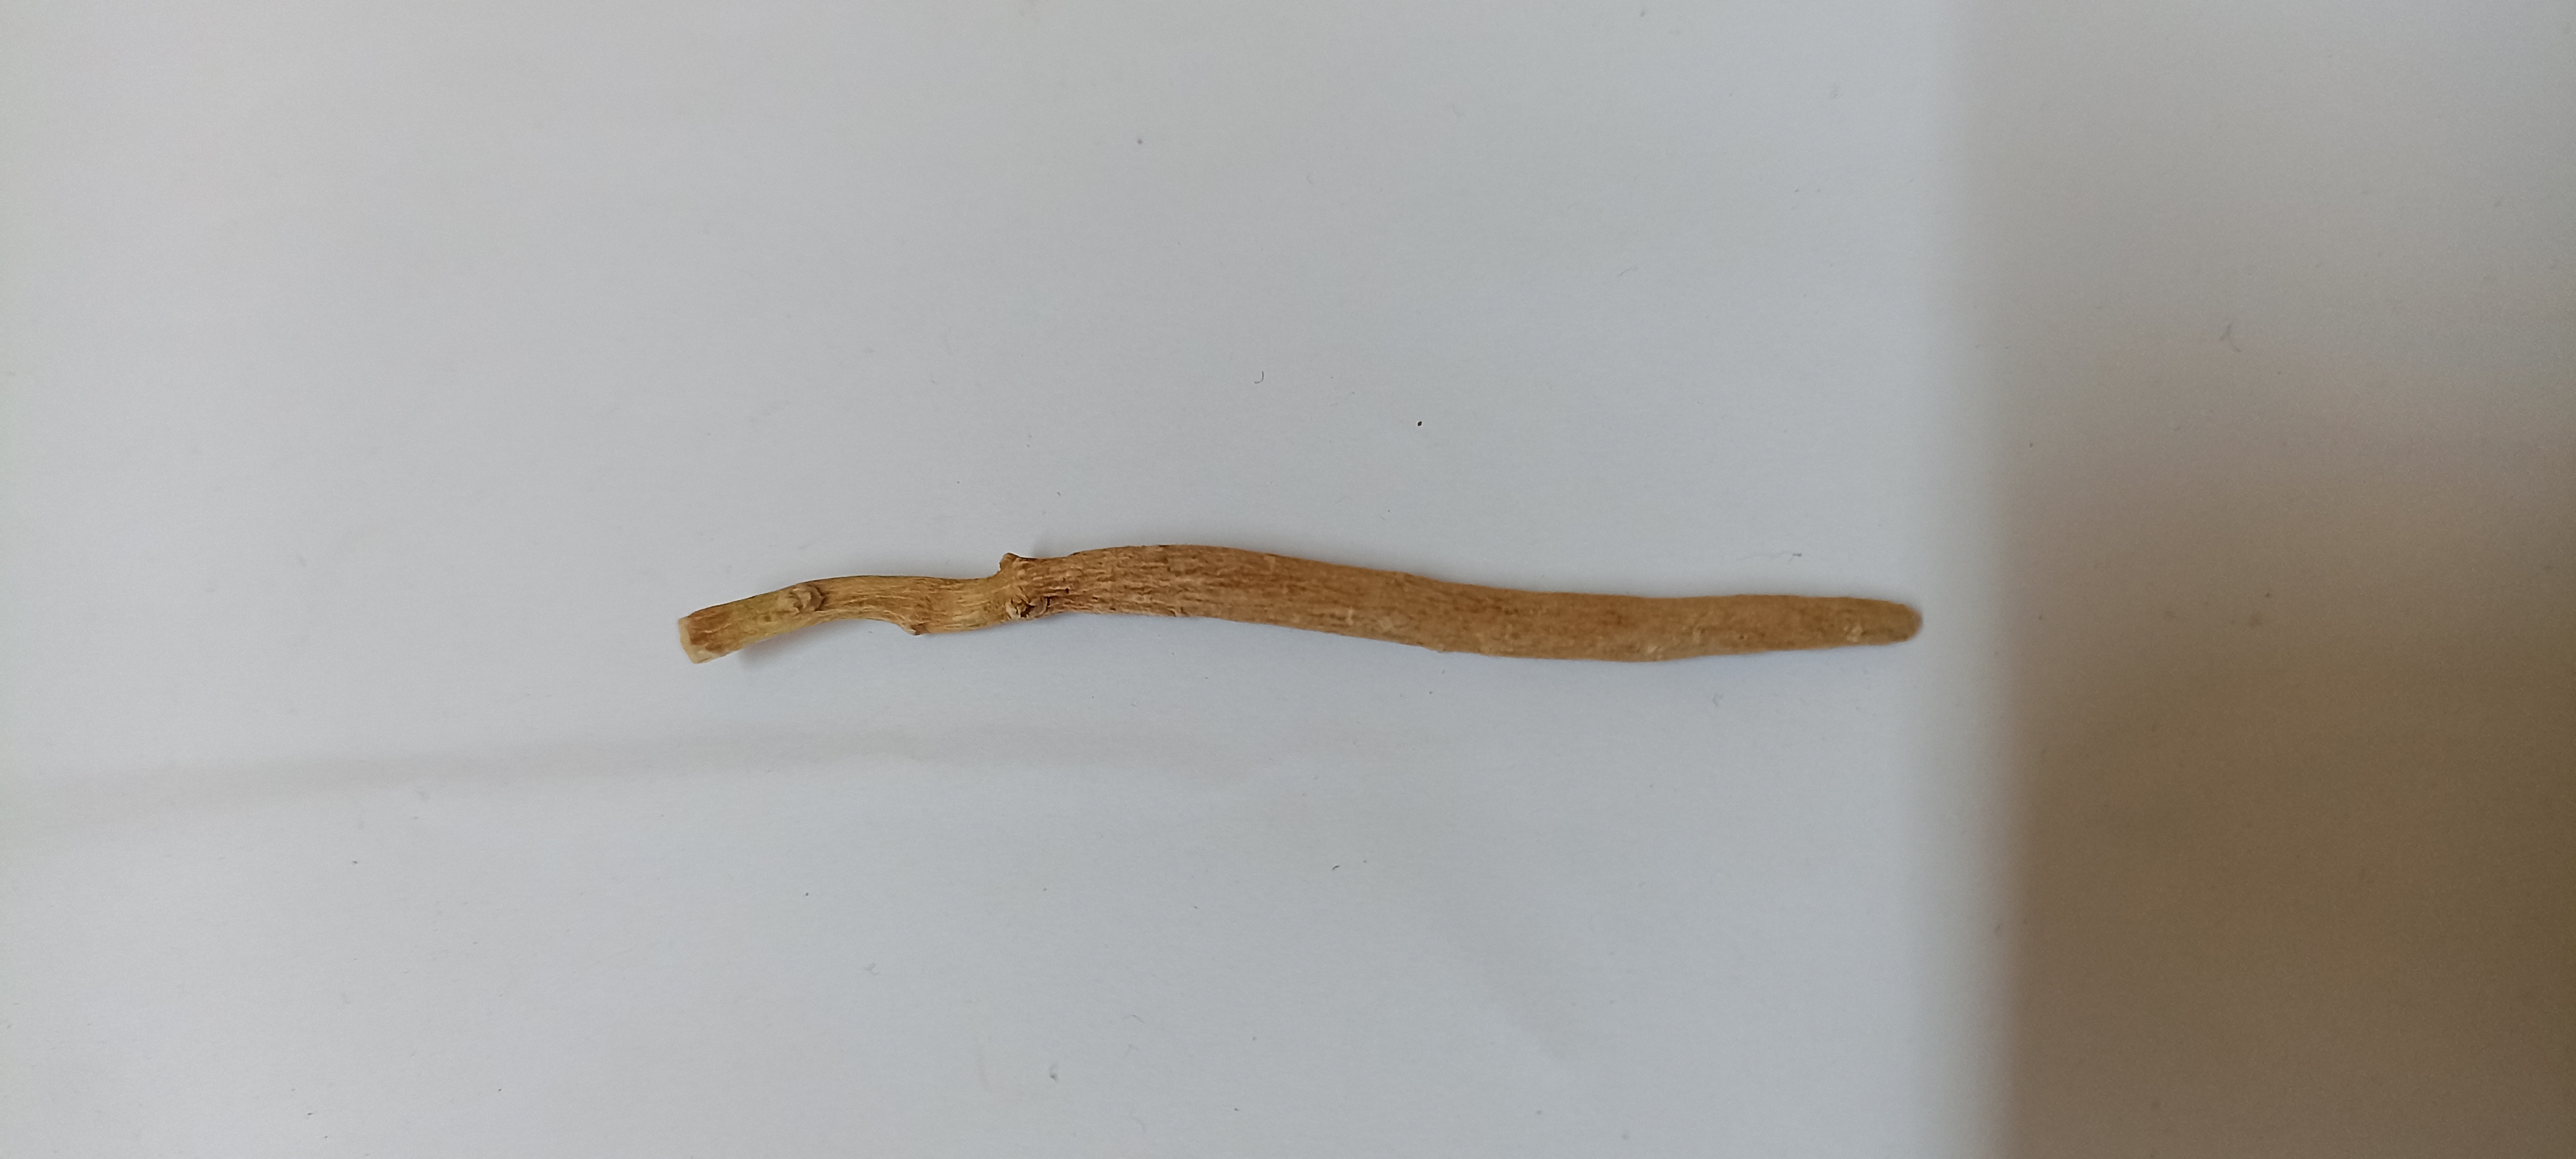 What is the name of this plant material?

ashwagandha
